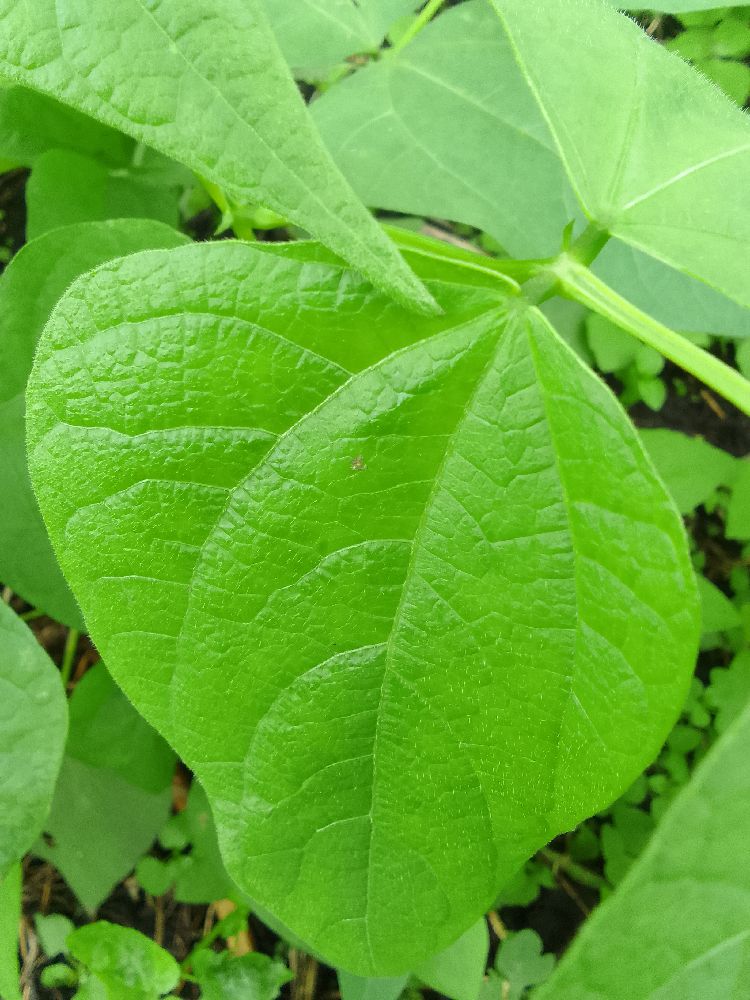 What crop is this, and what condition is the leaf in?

common bean, healthy
